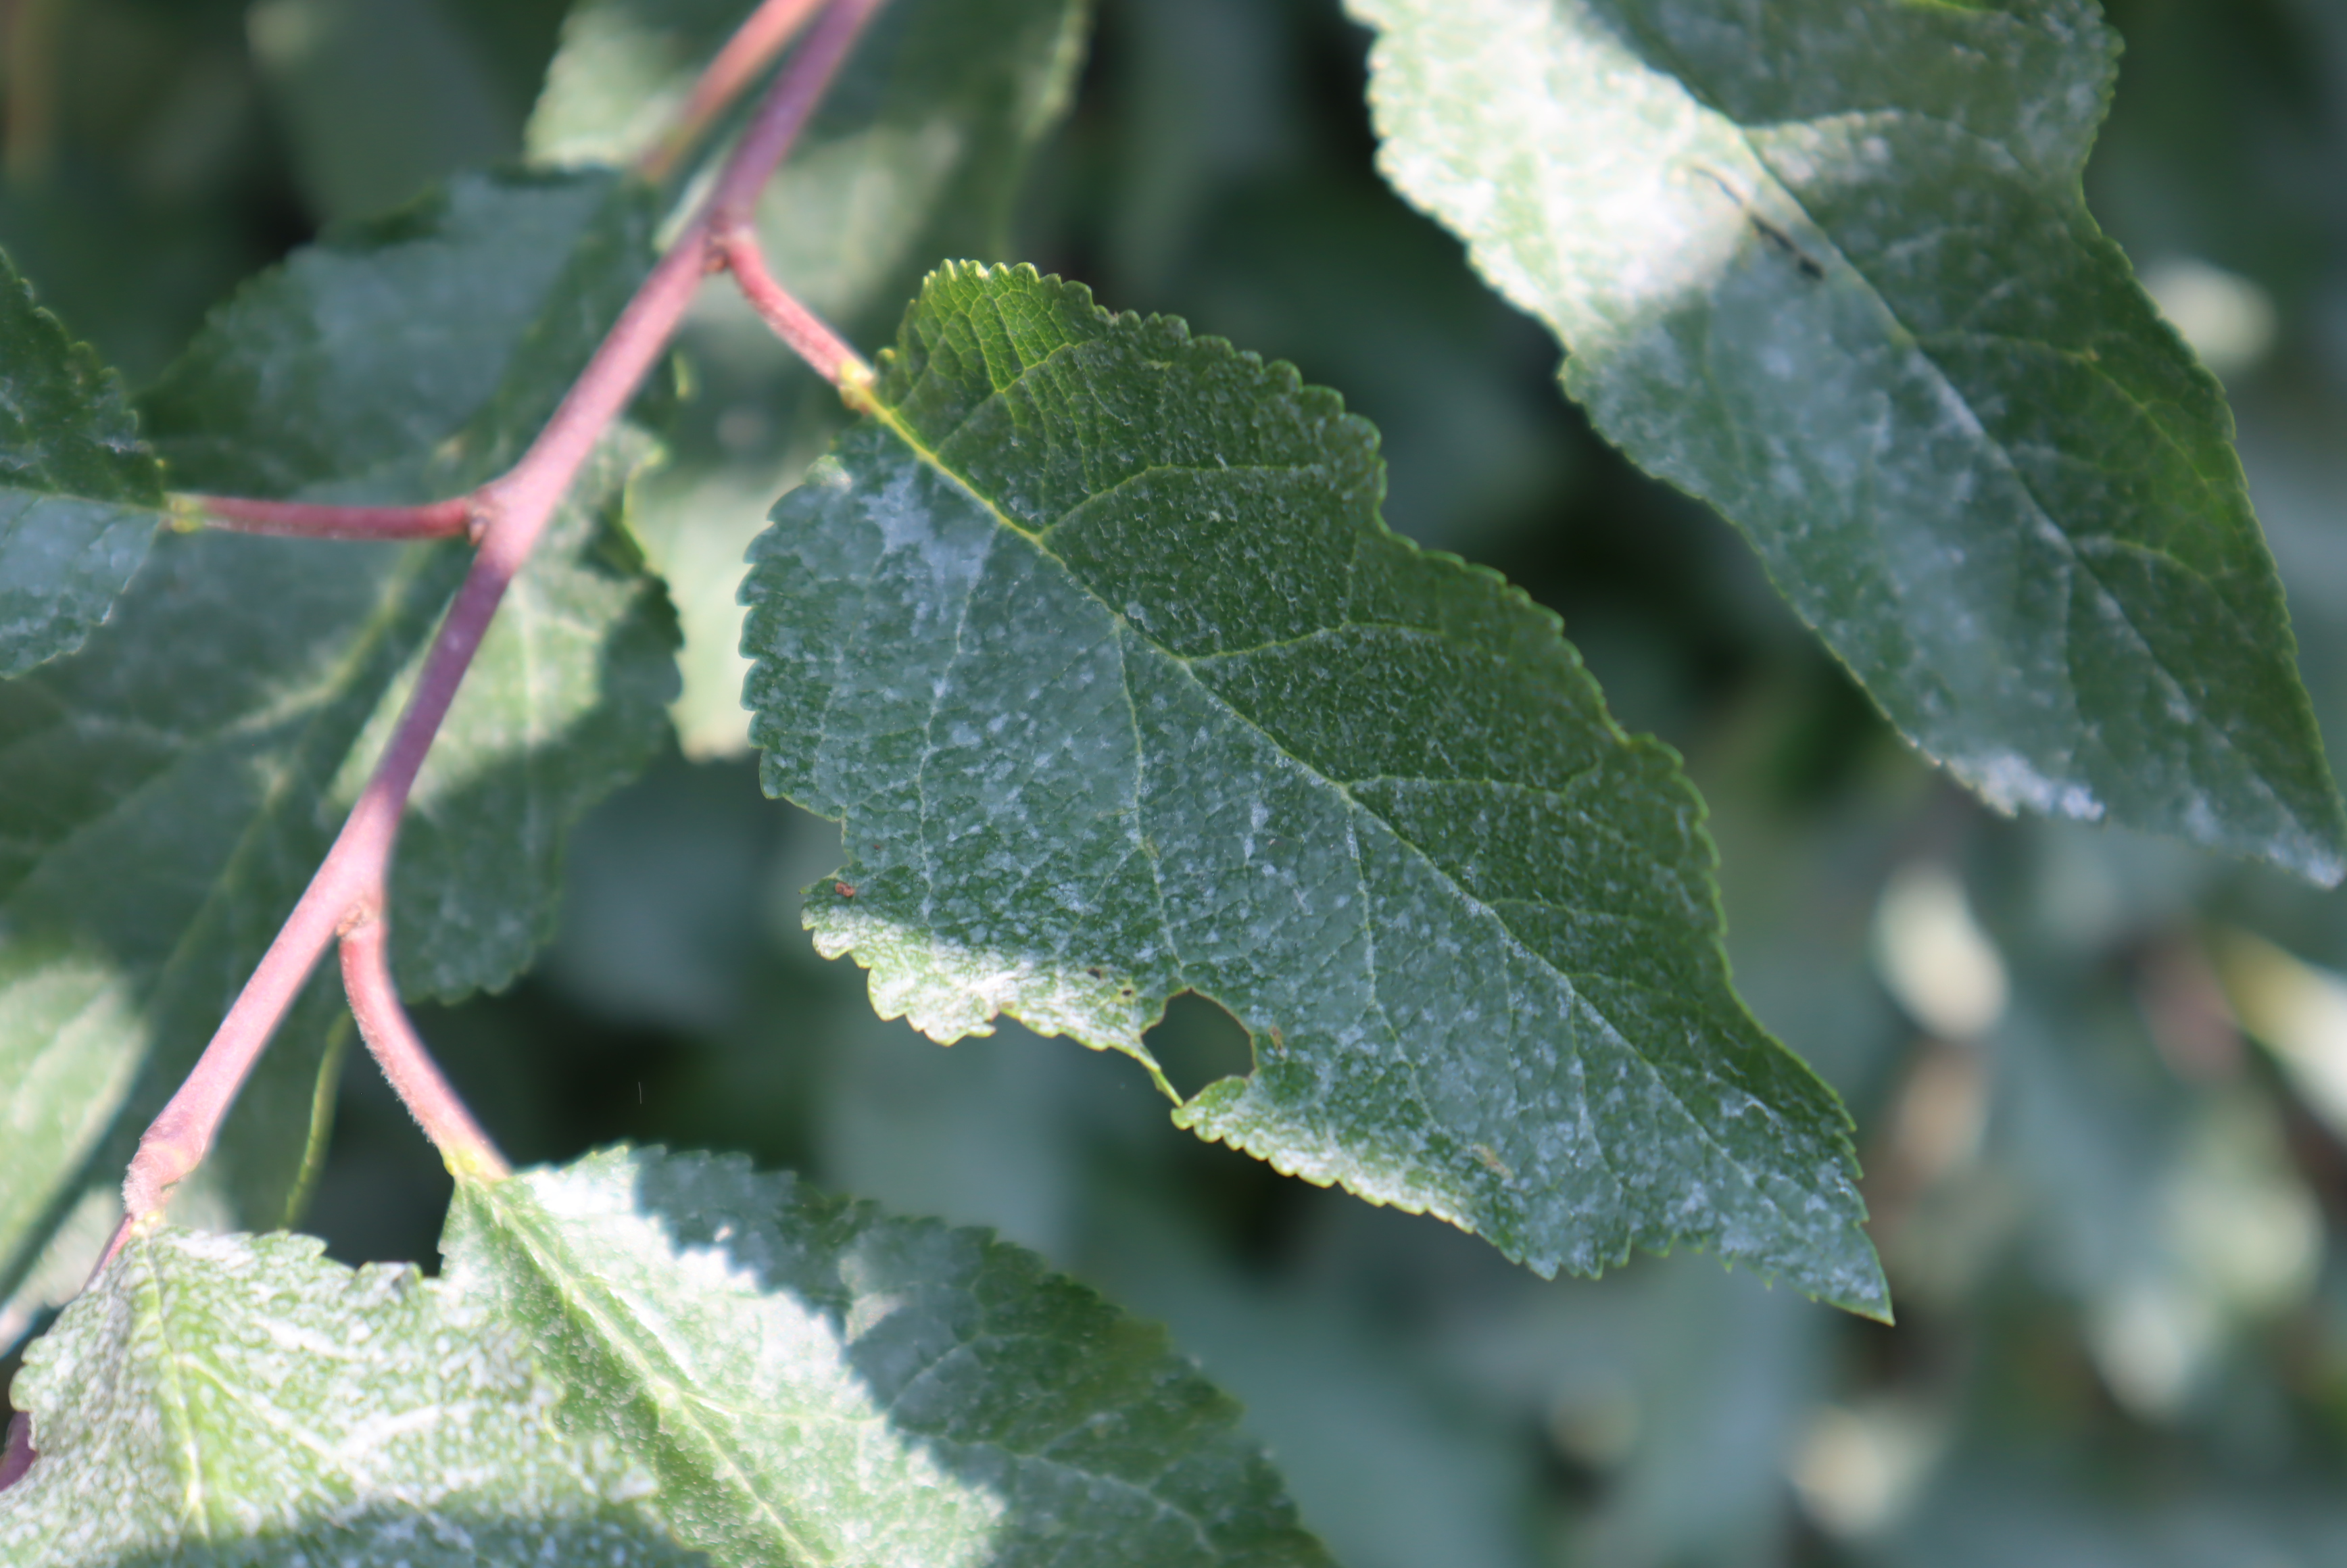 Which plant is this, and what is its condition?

plum, phytophagous, shot hole disease
